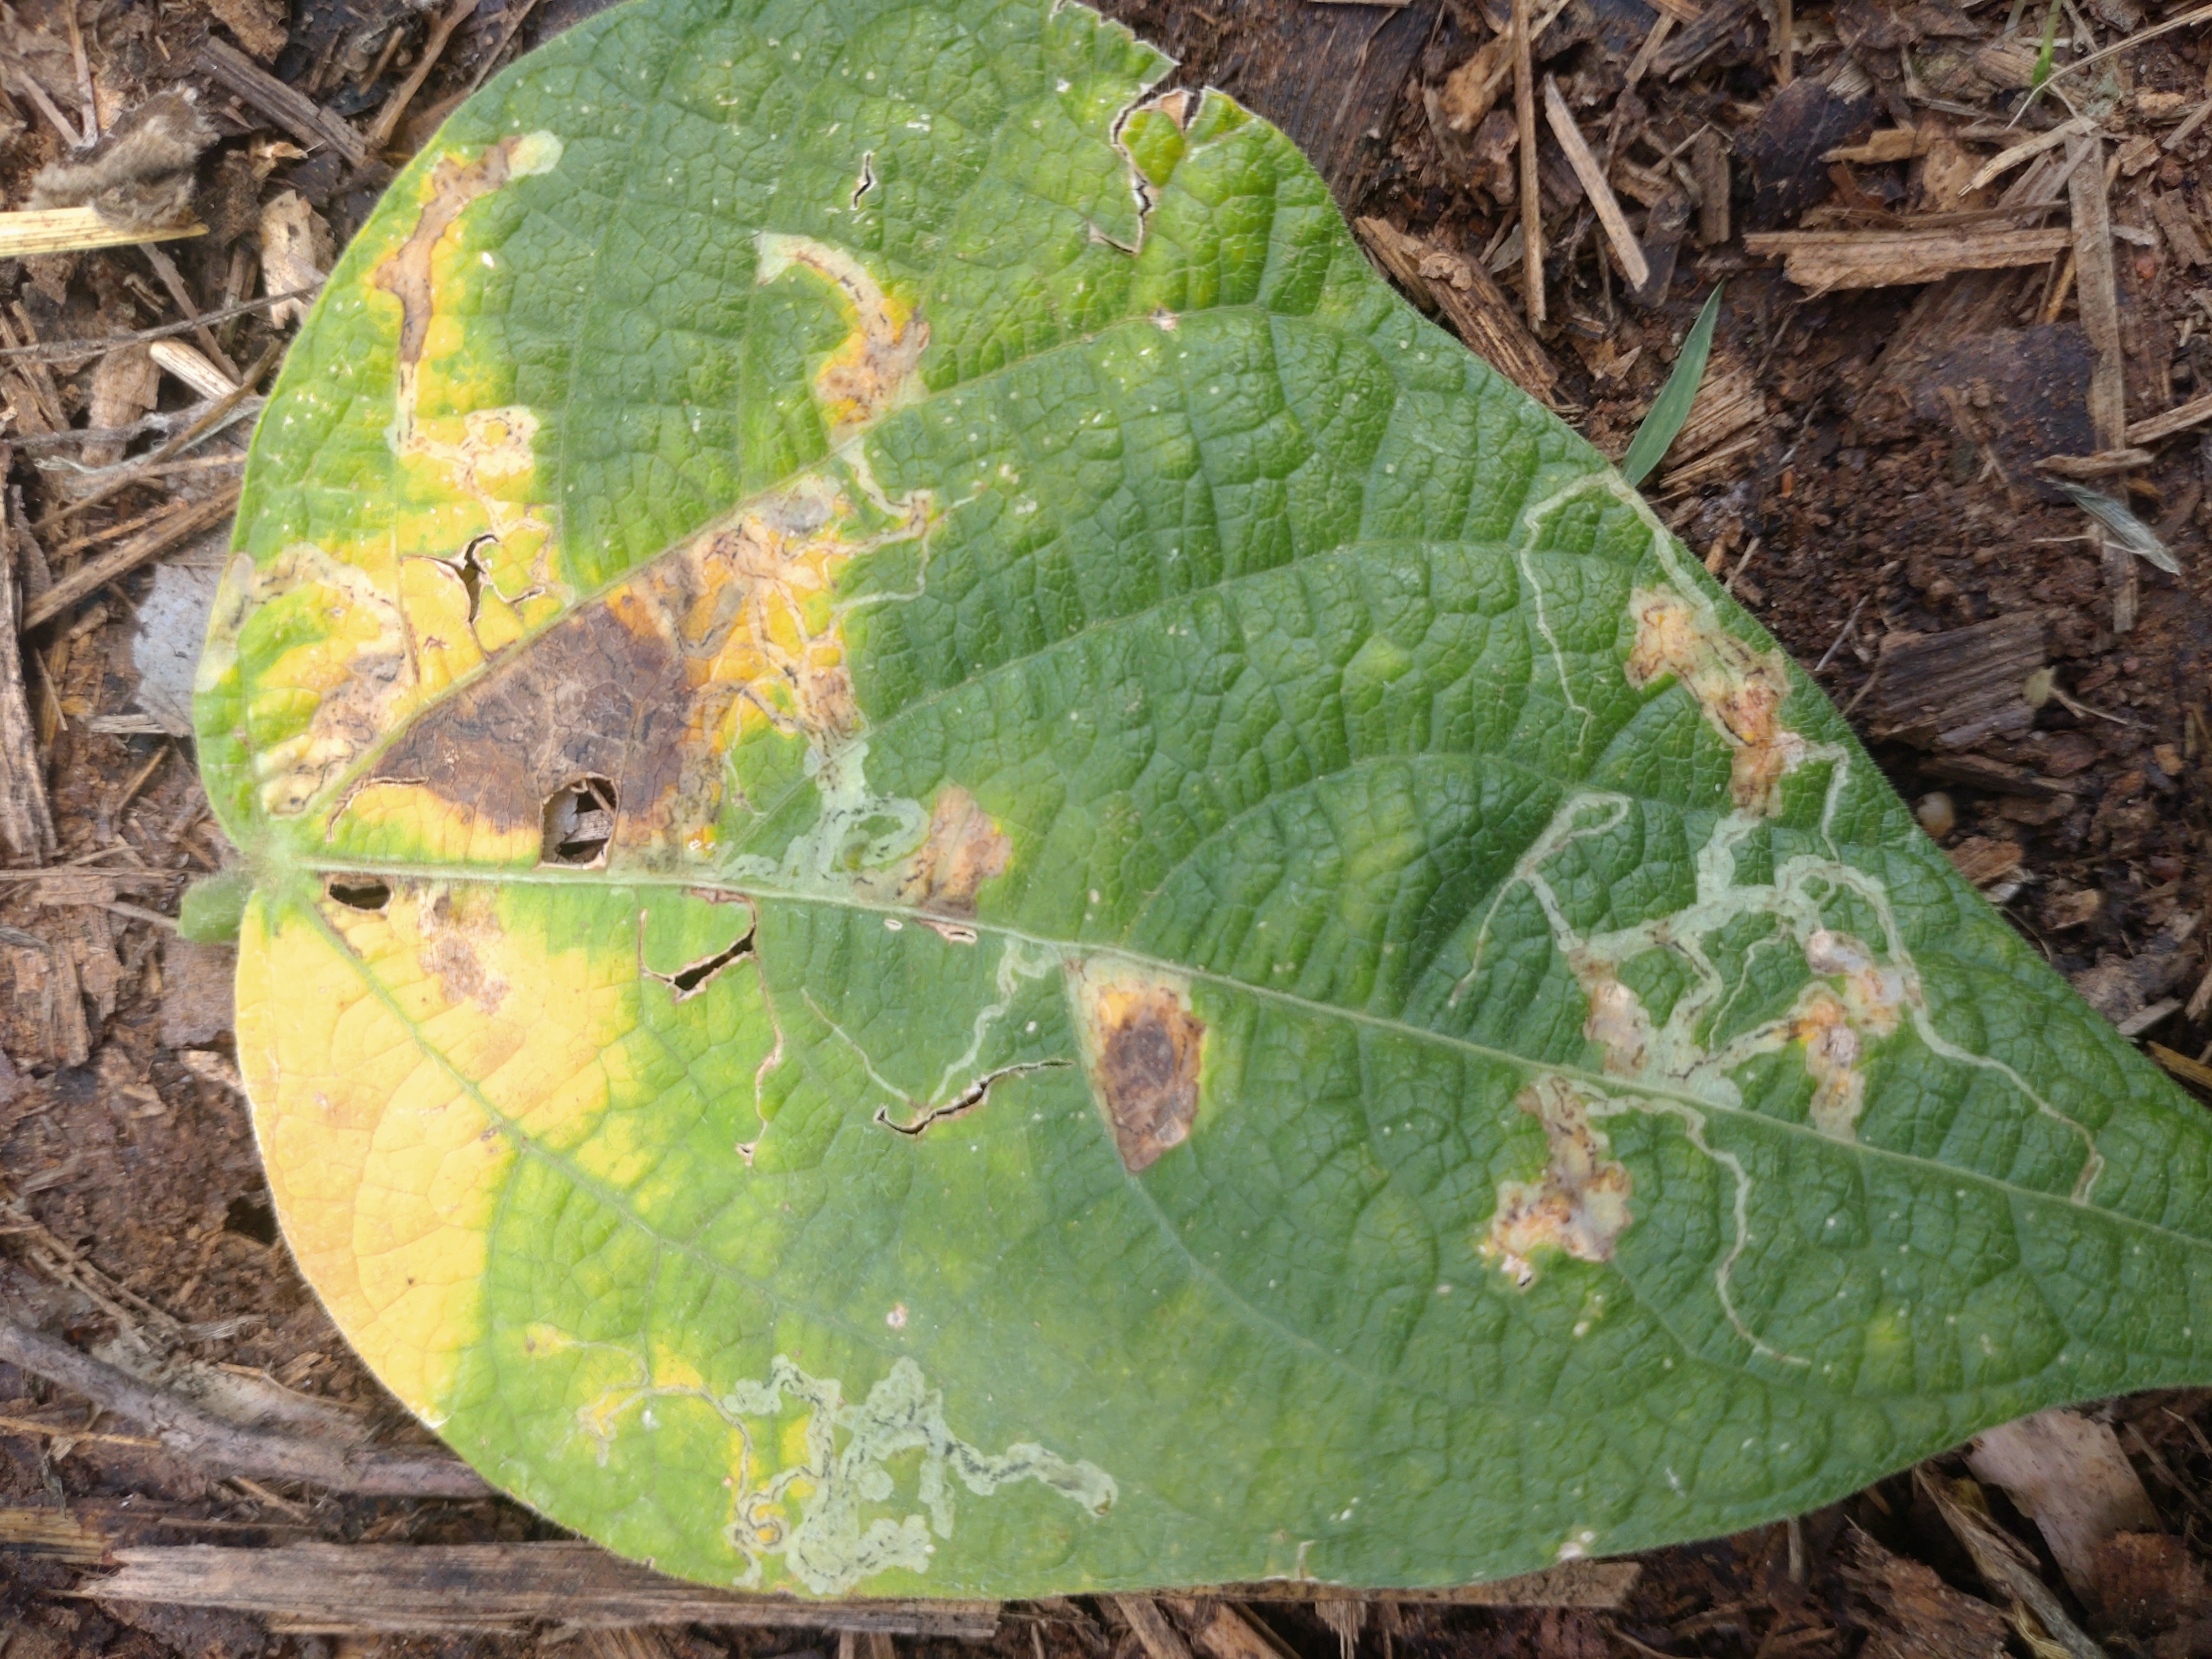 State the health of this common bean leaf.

anthracnose
